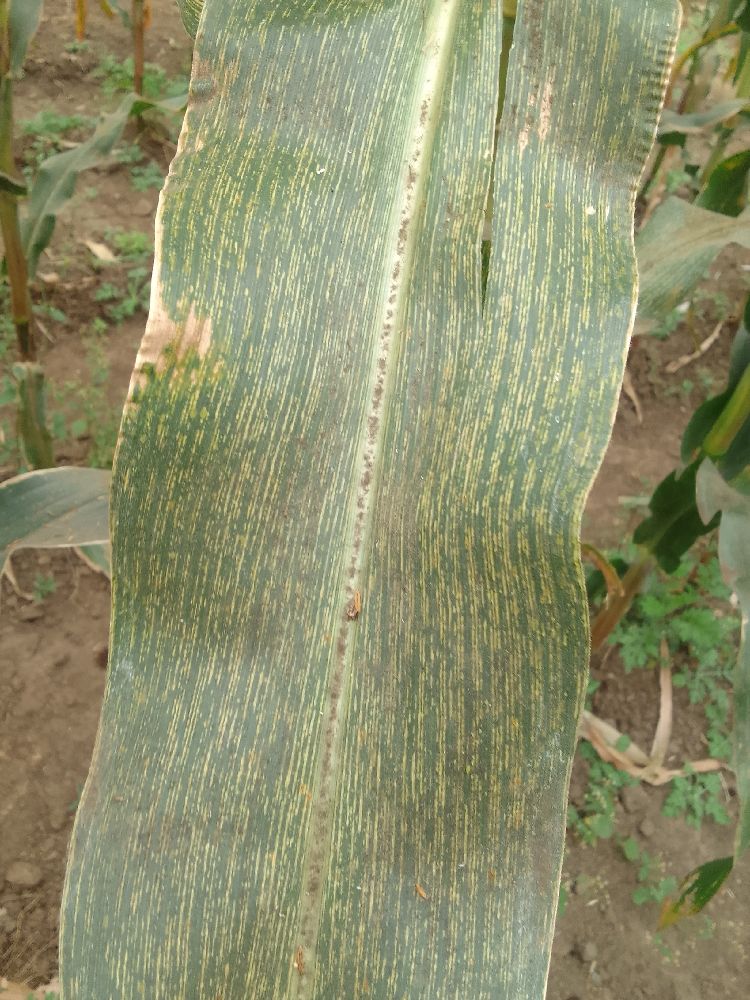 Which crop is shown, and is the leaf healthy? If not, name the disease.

maize, maize streak virus
